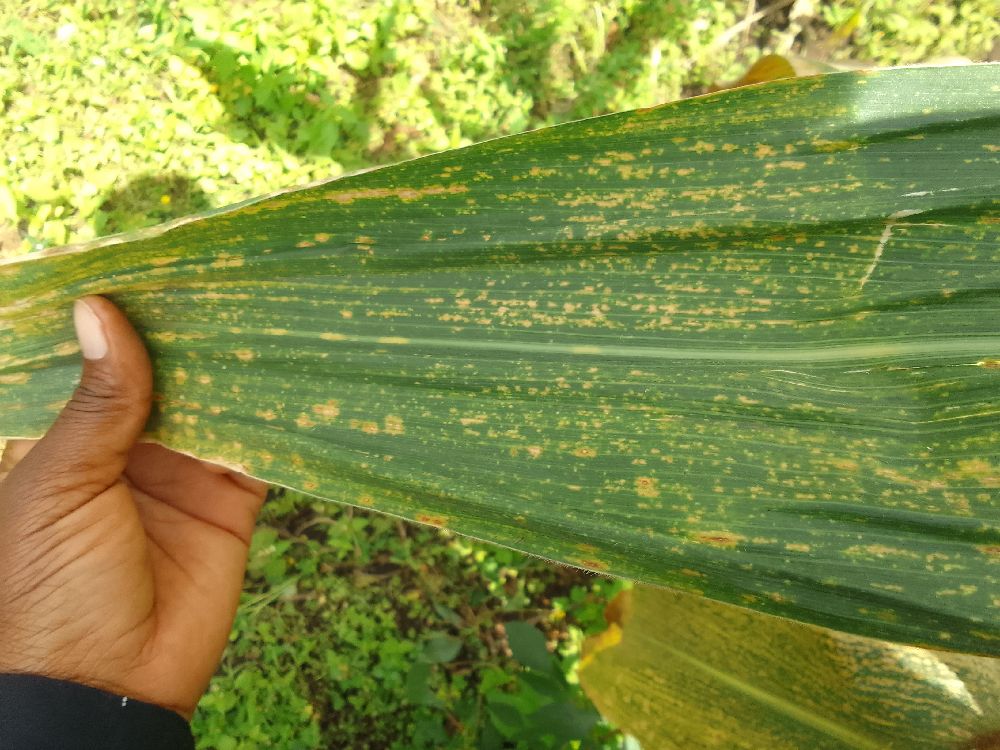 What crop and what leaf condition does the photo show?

maize, maize lethal necrosis
